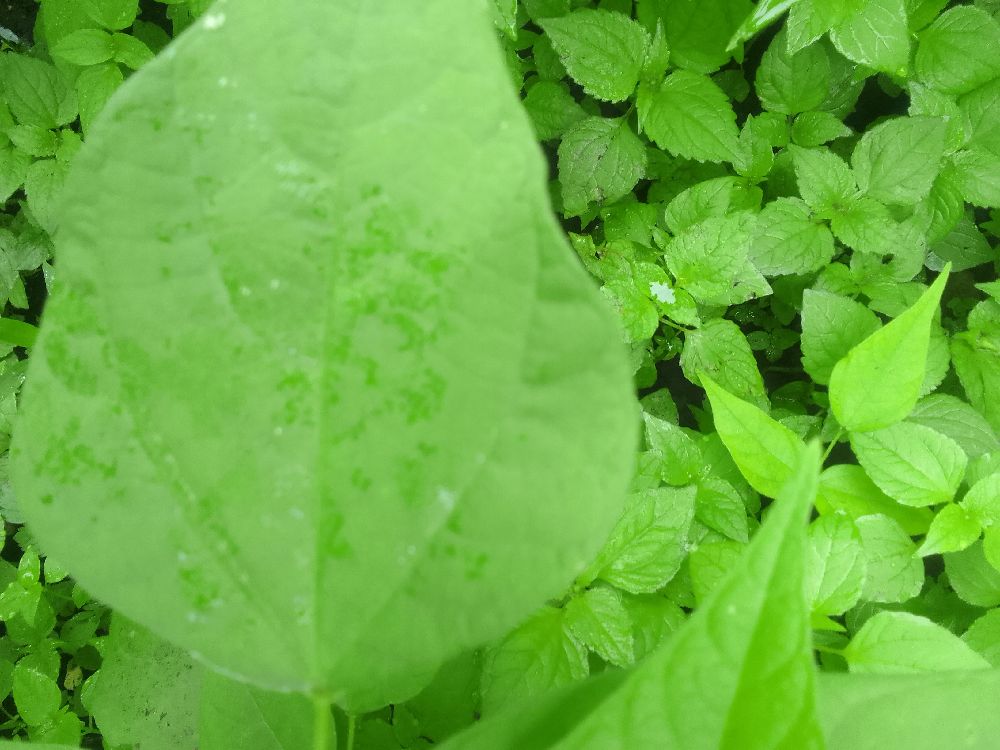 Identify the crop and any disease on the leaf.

common bean, healthy
